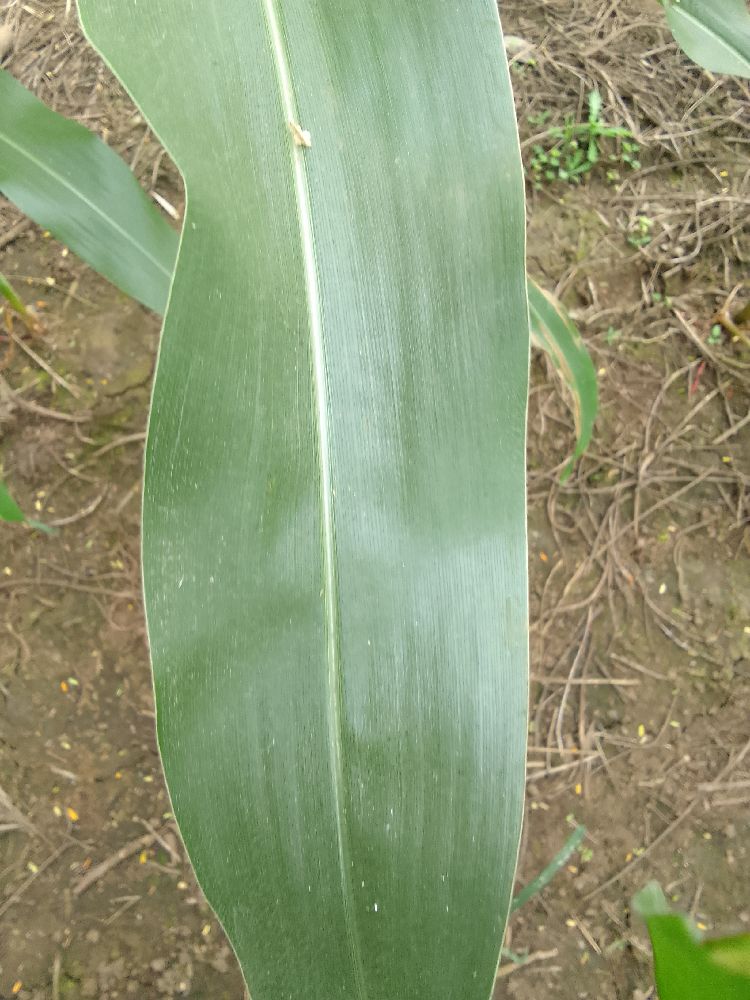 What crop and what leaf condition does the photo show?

maize, healthy
